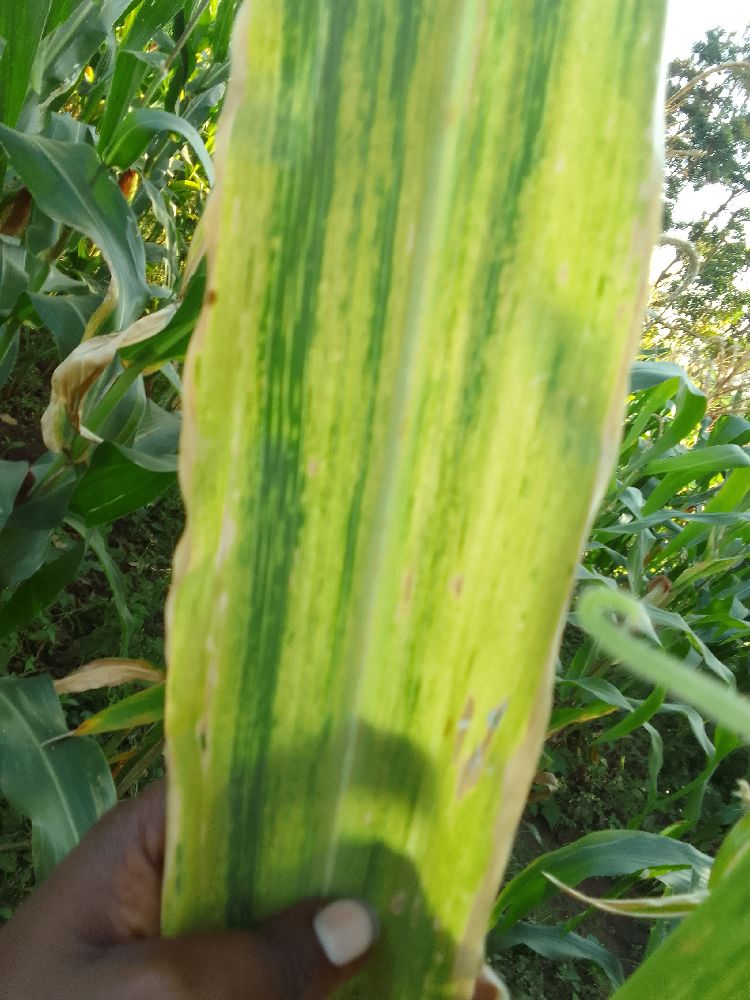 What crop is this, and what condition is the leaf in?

maize, maize lethal necrosis
